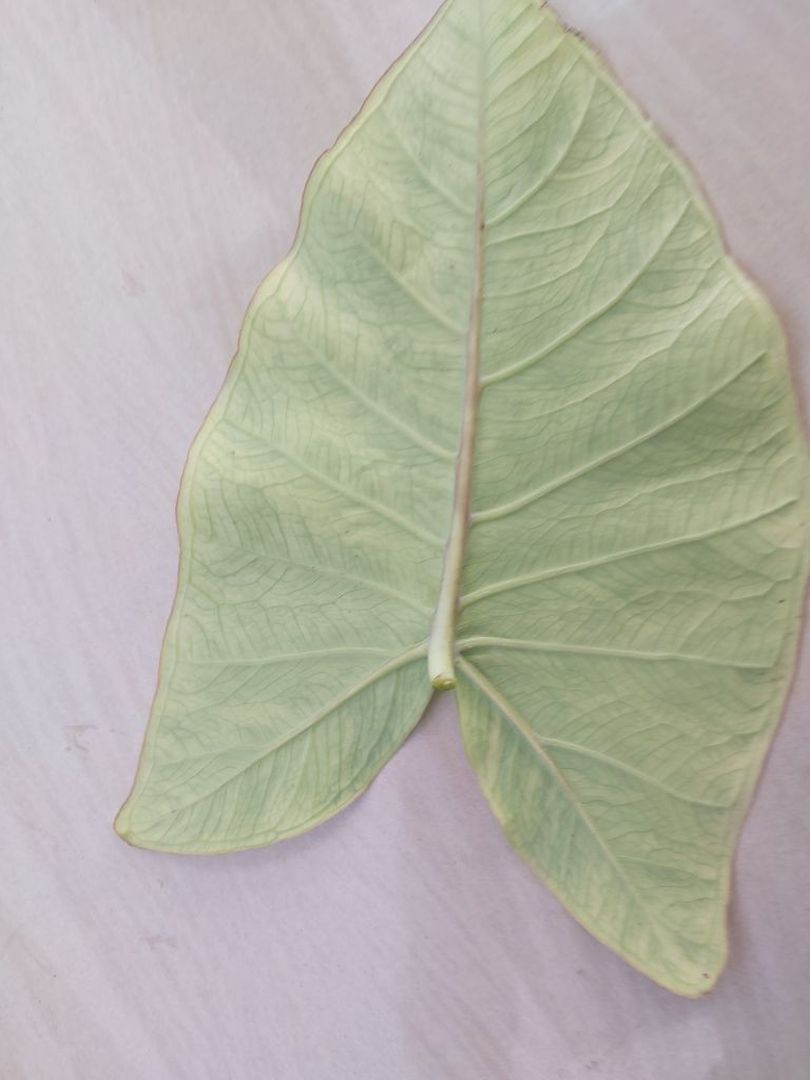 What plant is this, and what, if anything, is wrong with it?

taro, mosaic
